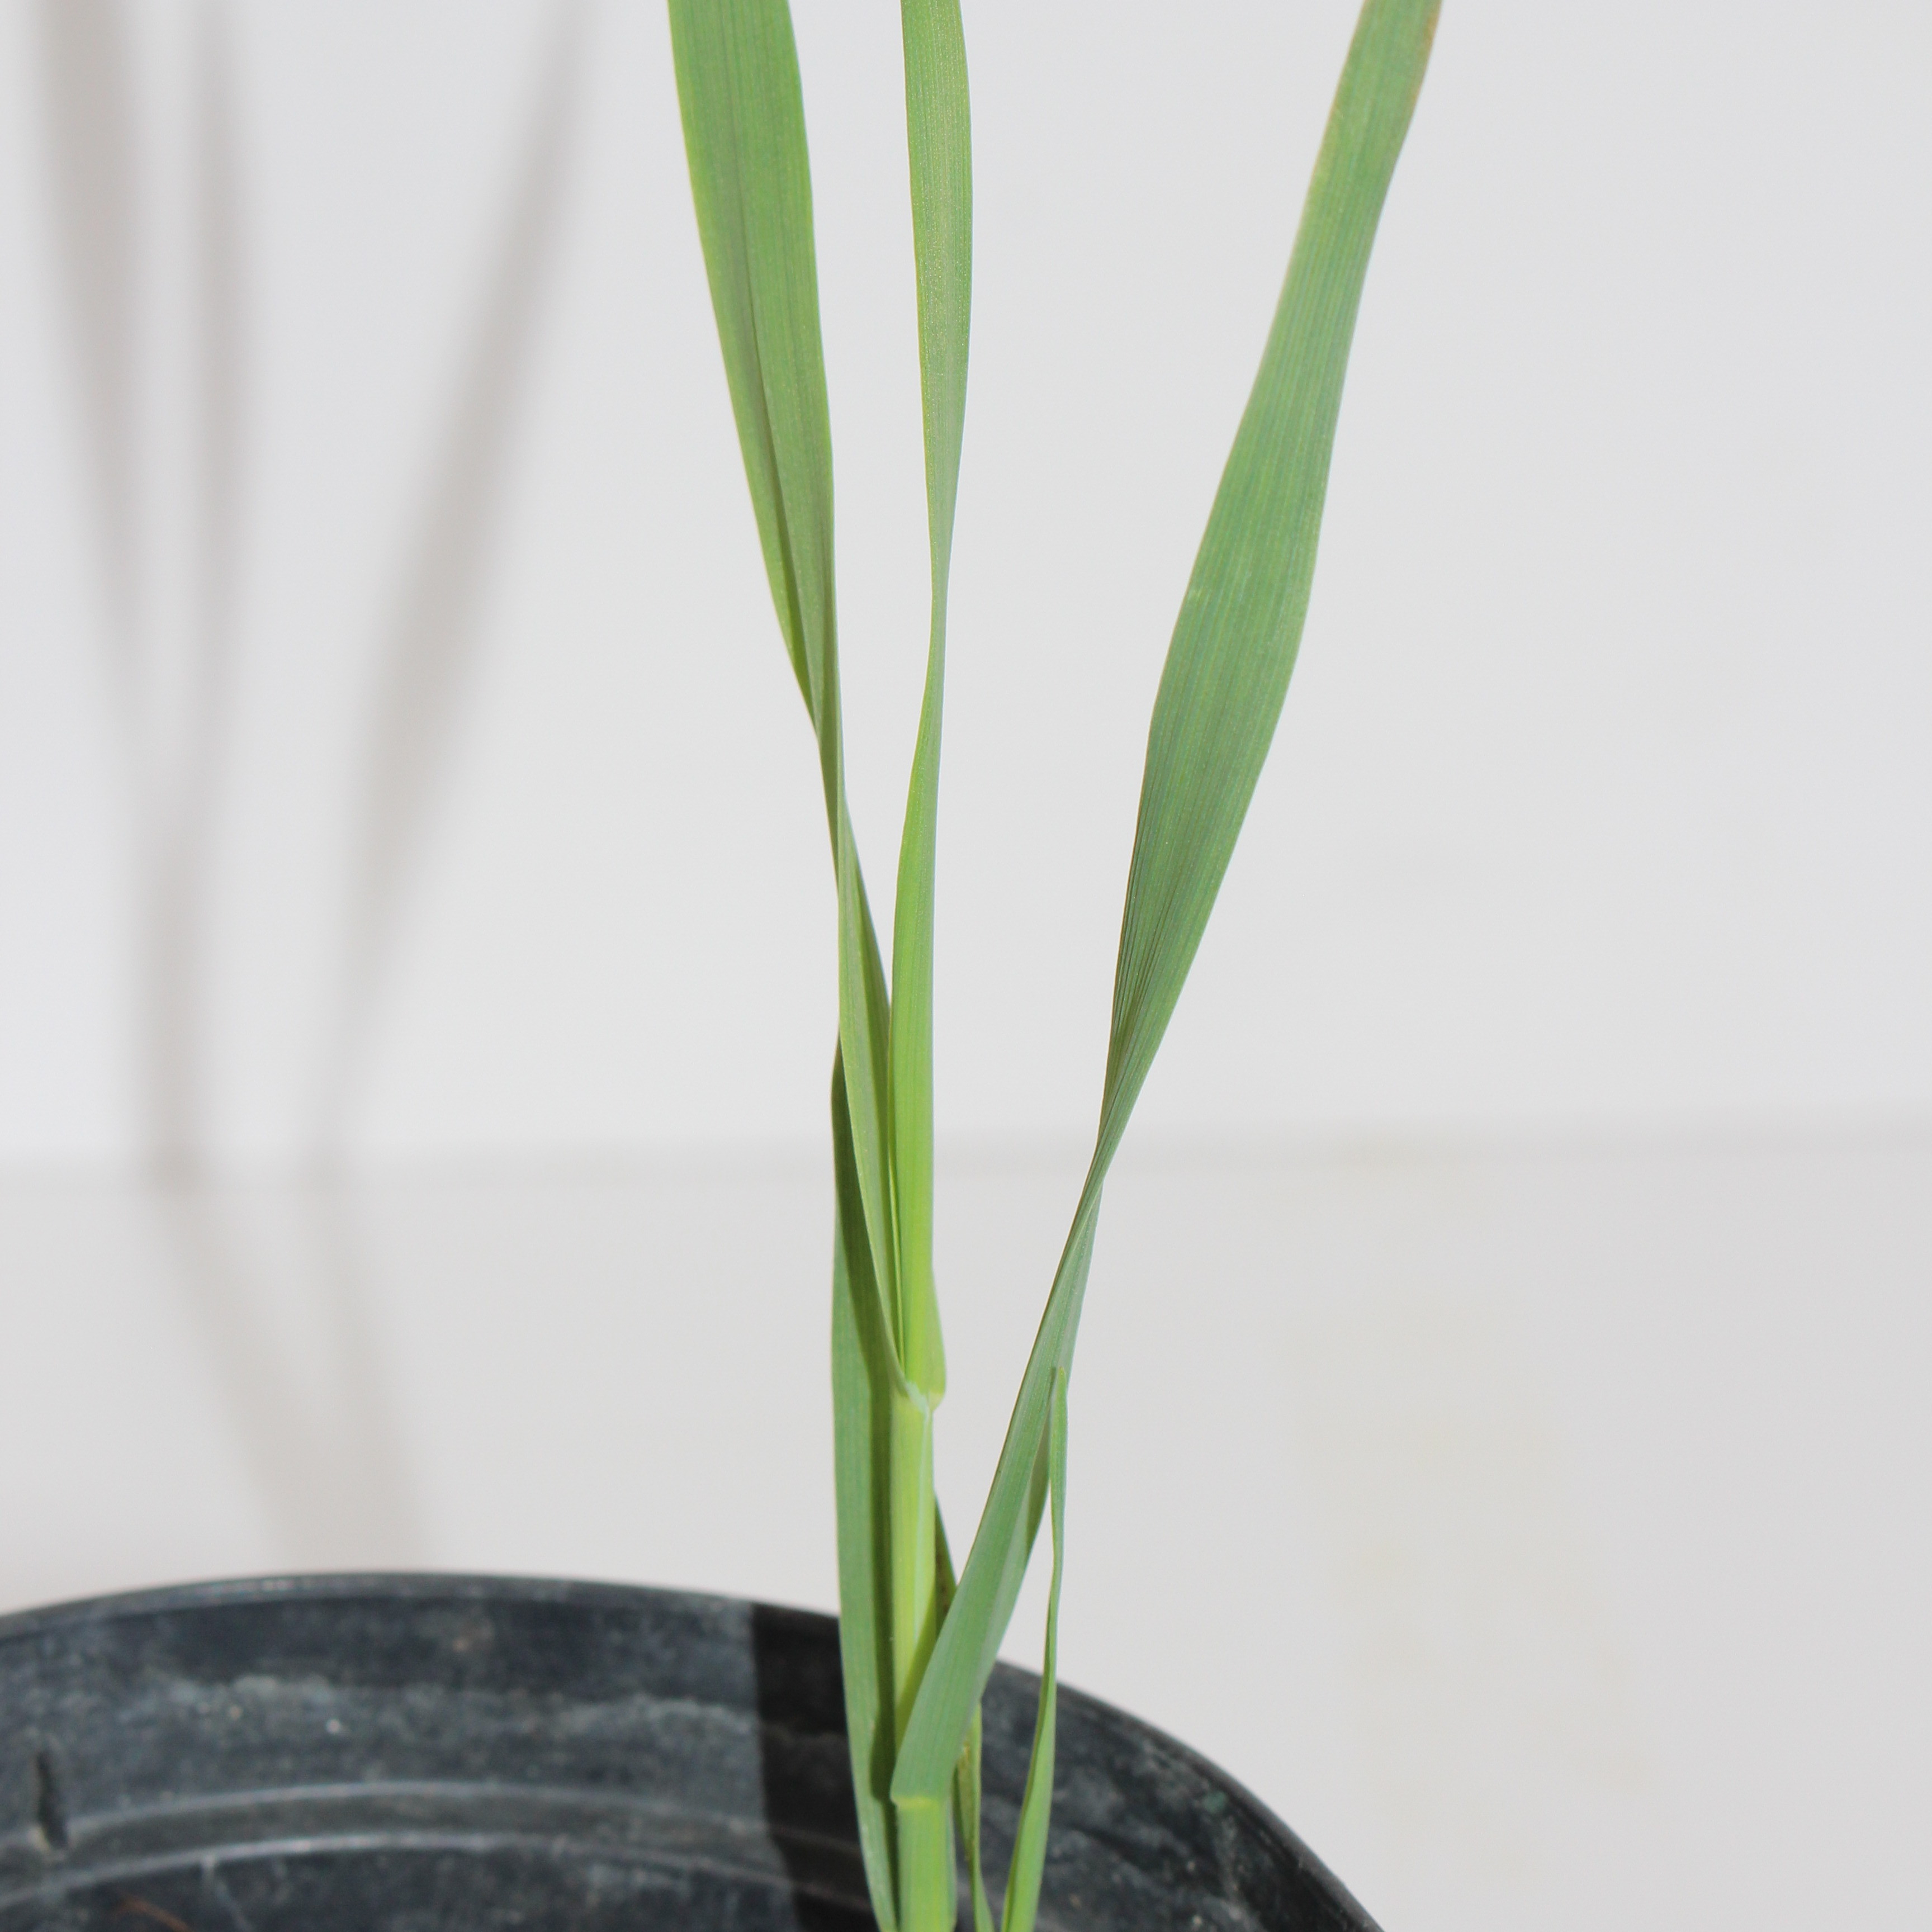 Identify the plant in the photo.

Avena sterilis
